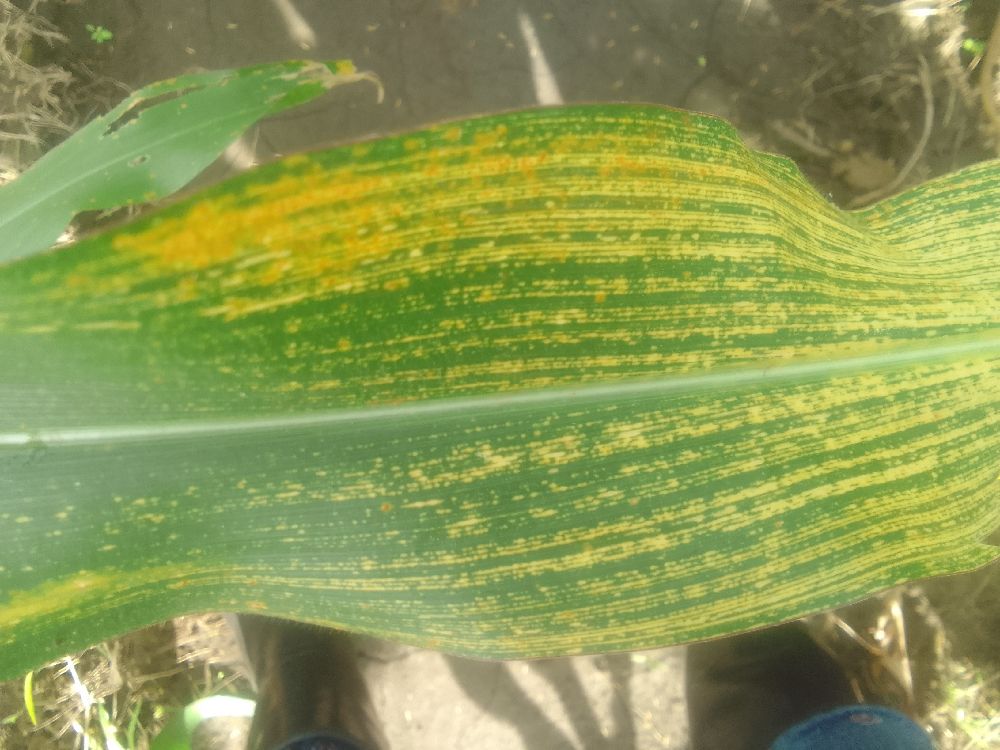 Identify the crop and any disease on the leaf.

maize, maize streak virus
